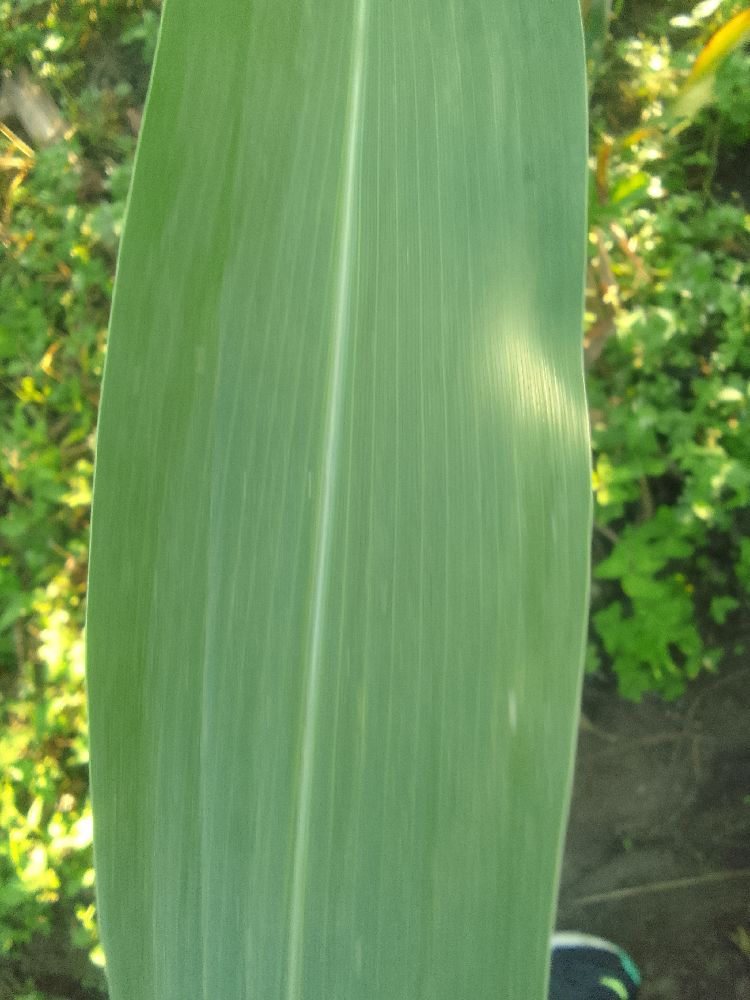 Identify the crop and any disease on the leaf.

maize, healthy
